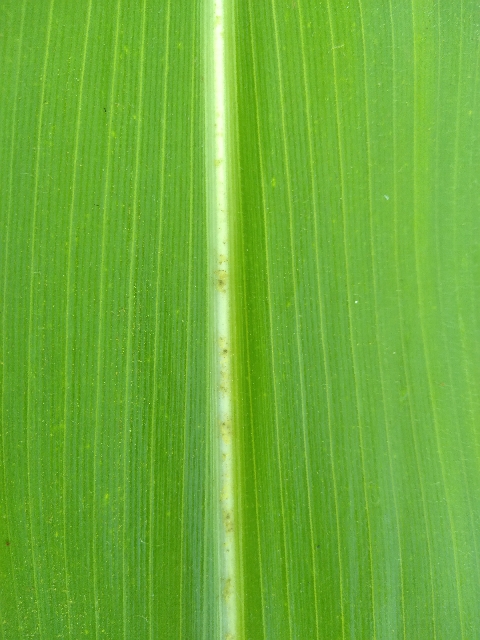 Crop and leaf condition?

maize, healthy
